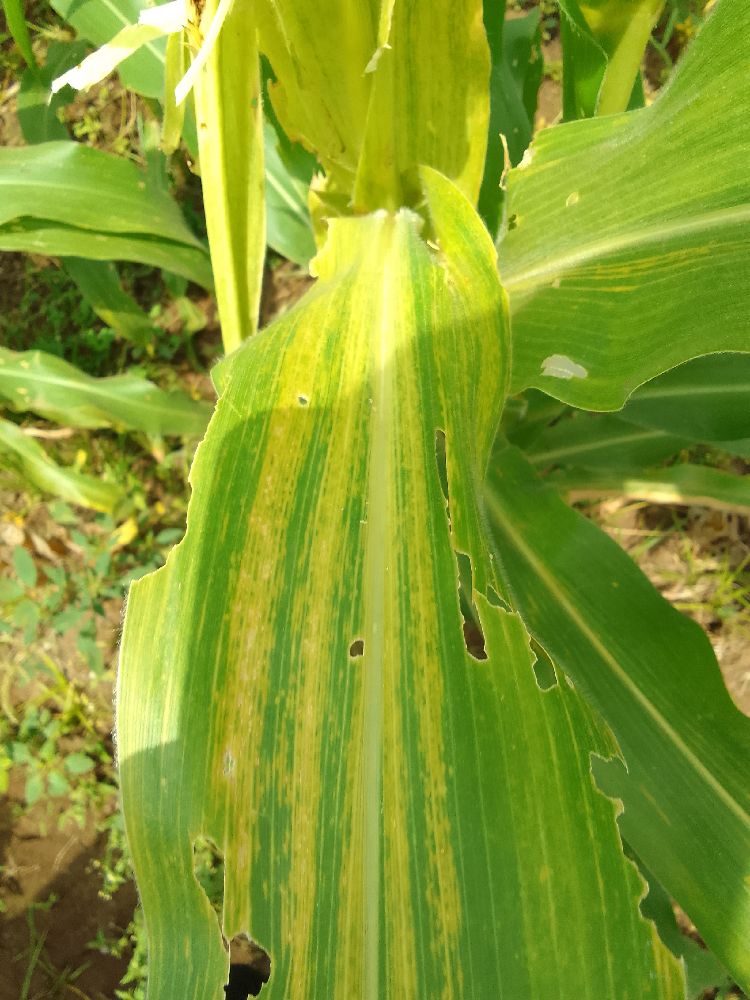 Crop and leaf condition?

maize, maize lethal necrosis
